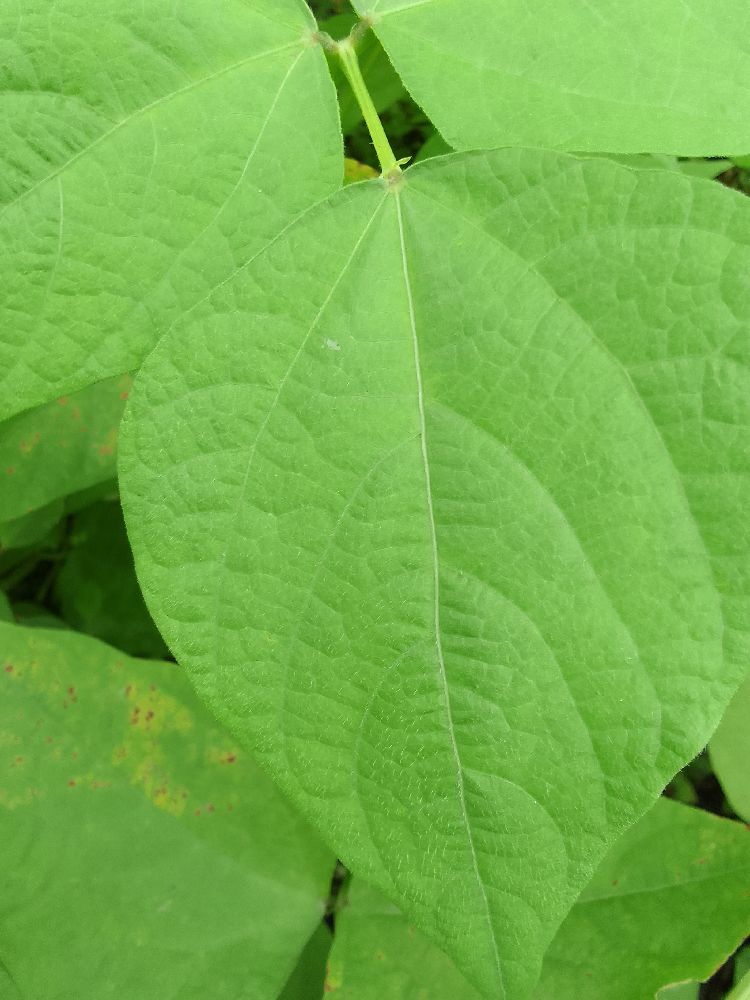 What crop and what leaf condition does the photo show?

common bean, healthy
